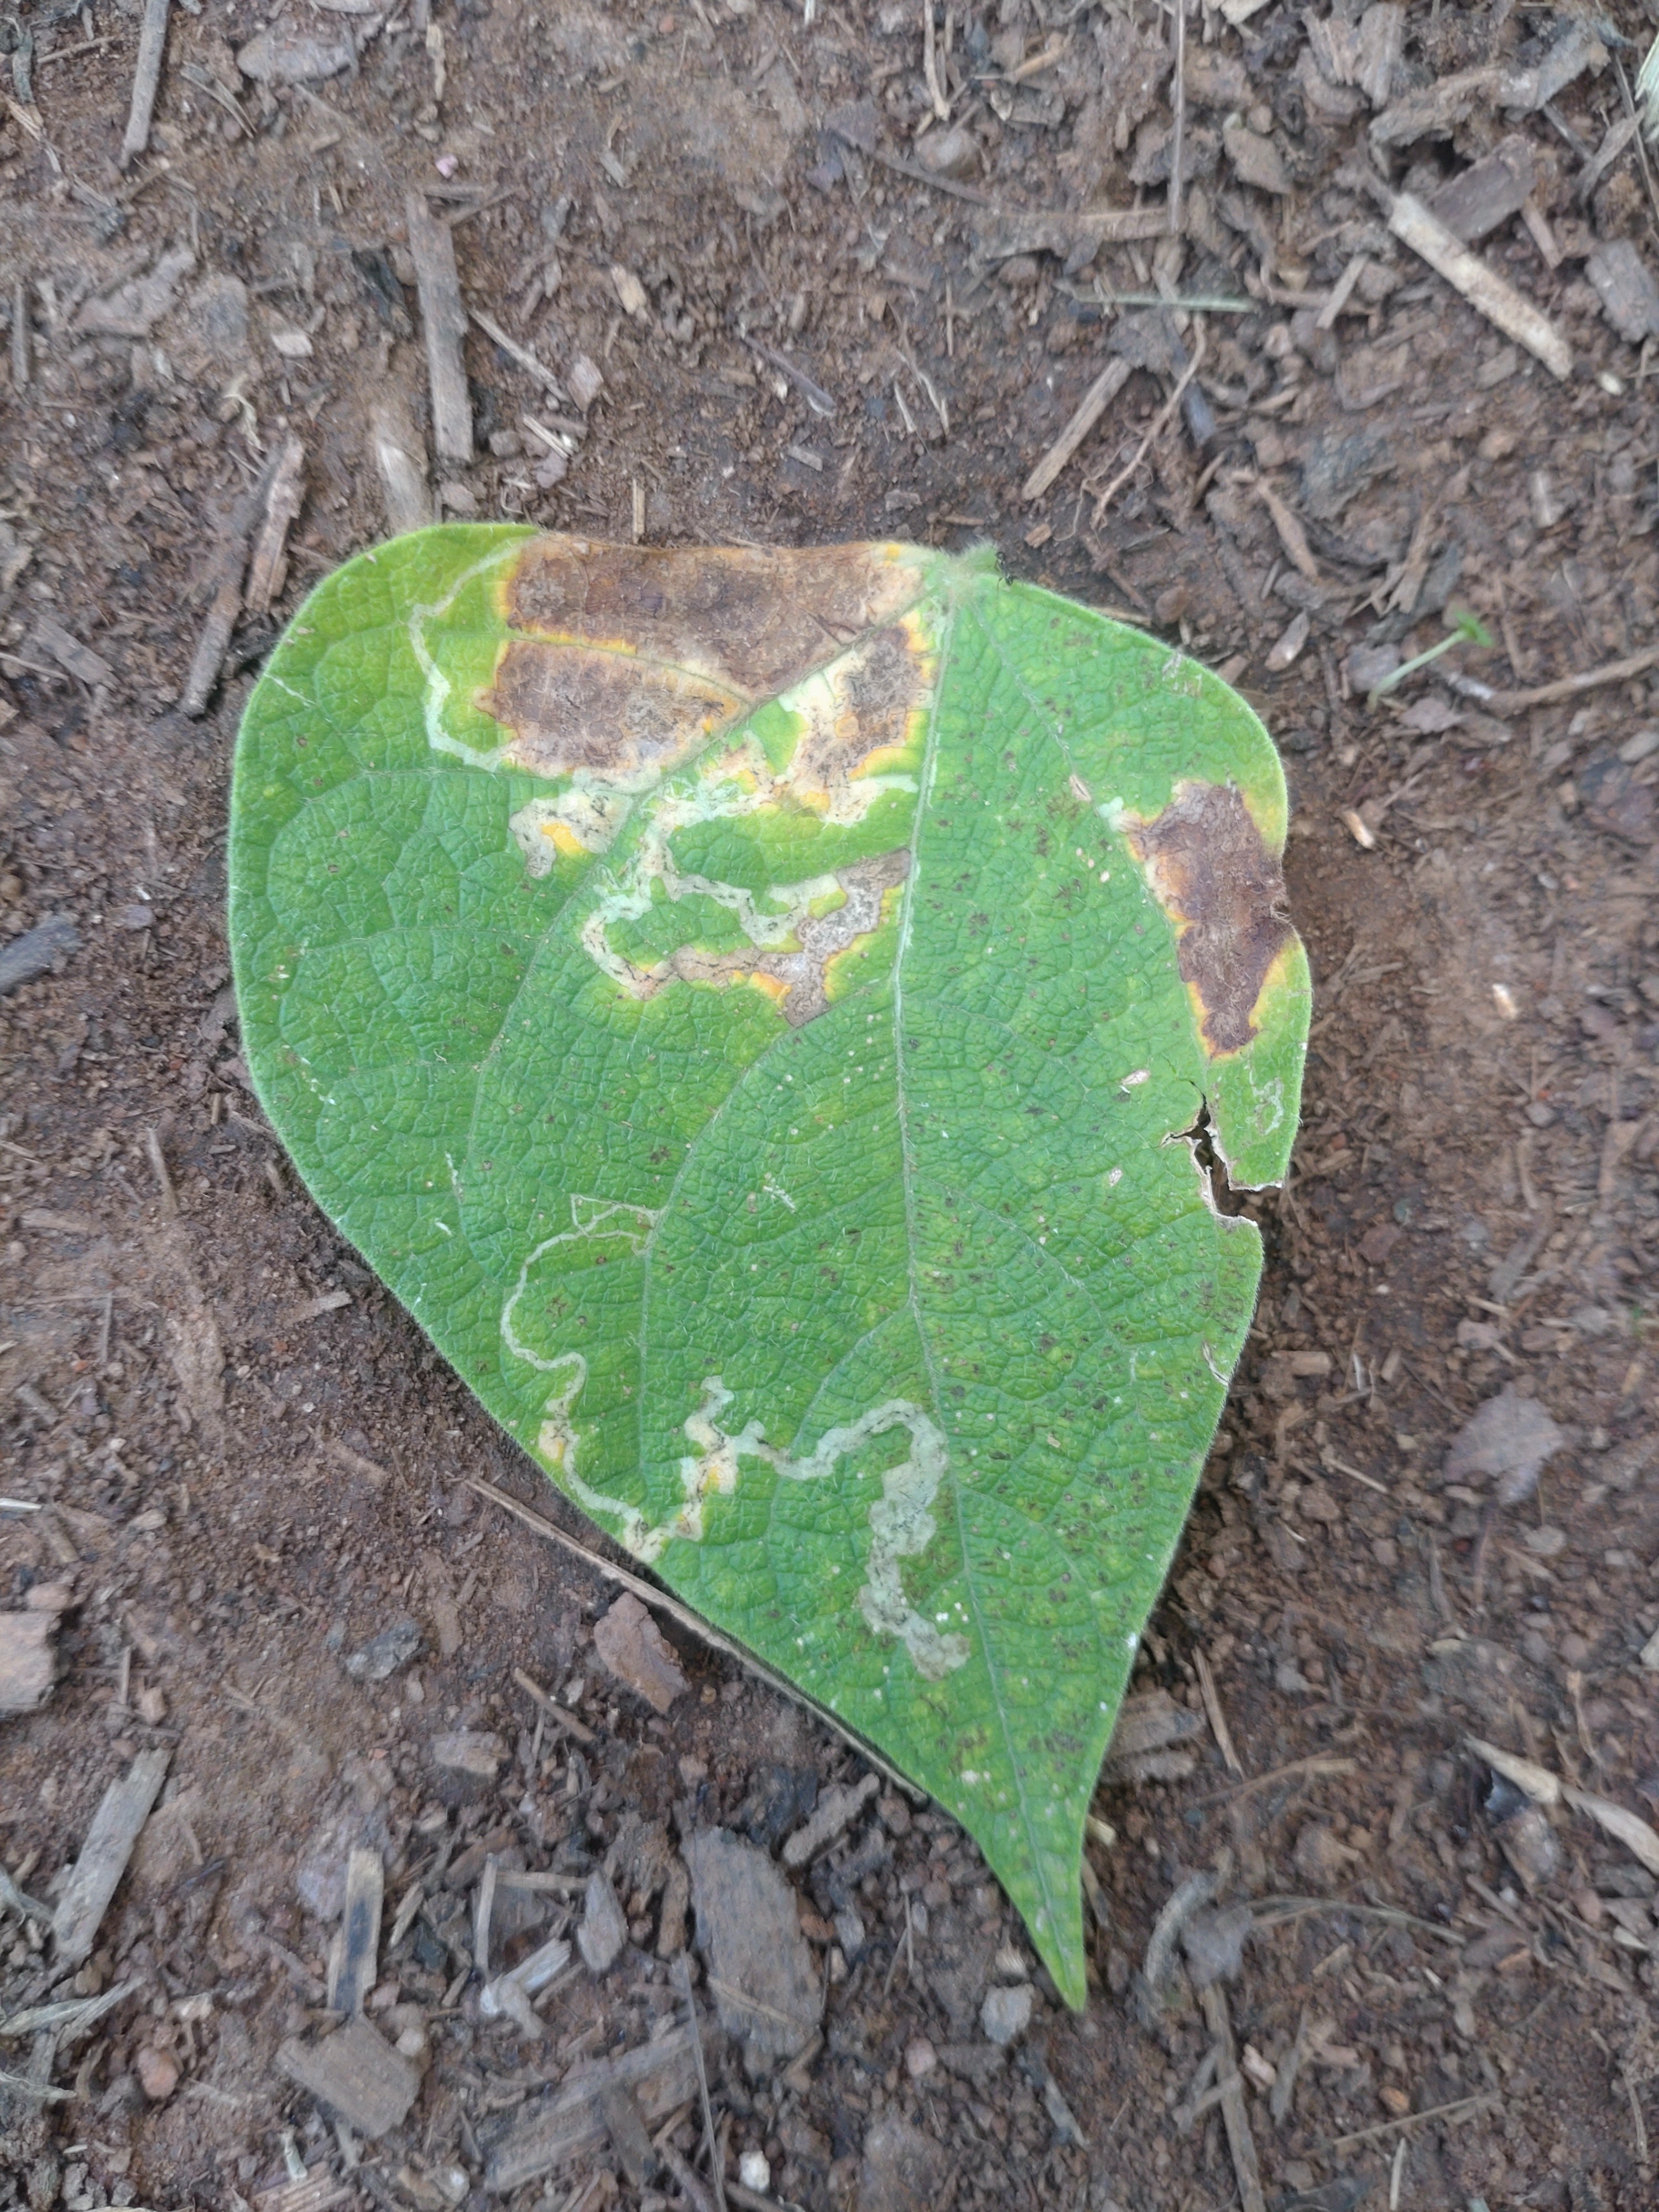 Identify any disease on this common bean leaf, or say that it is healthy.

anthracnose
